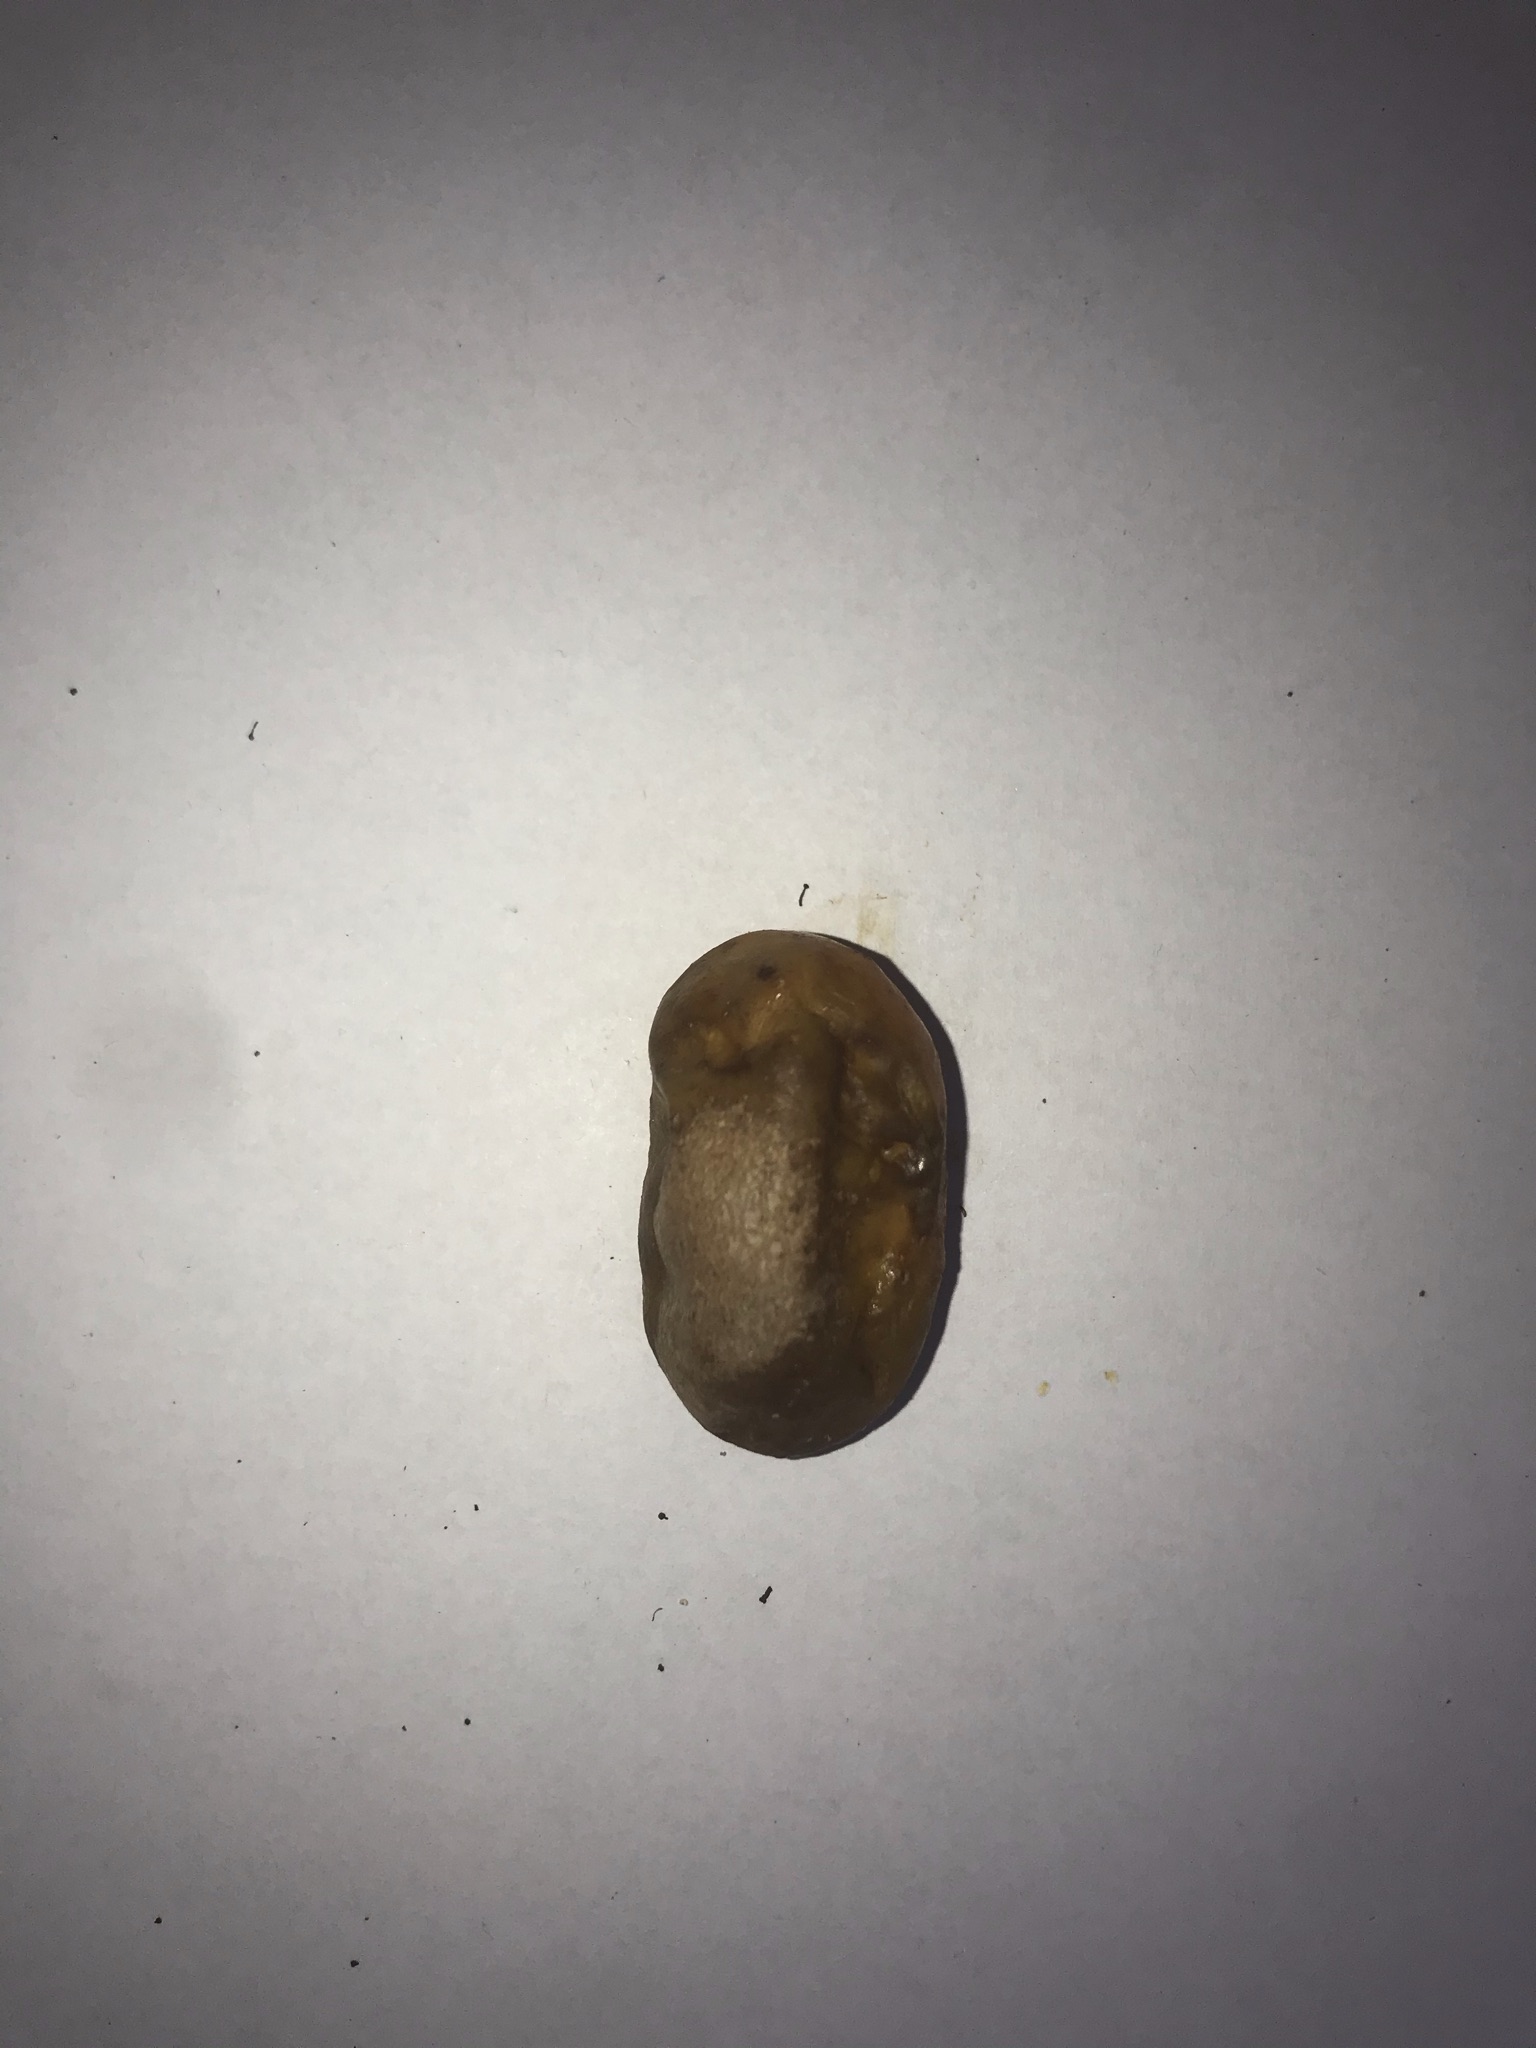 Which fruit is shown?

siriguela
